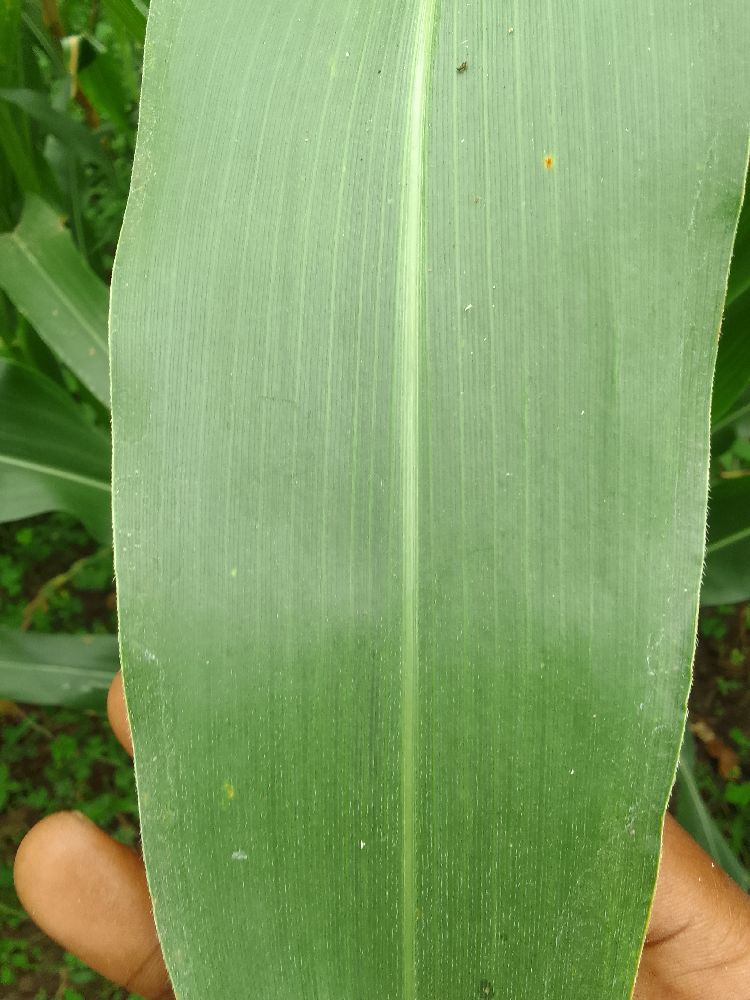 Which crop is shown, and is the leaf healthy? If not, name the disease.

maize, healthy
